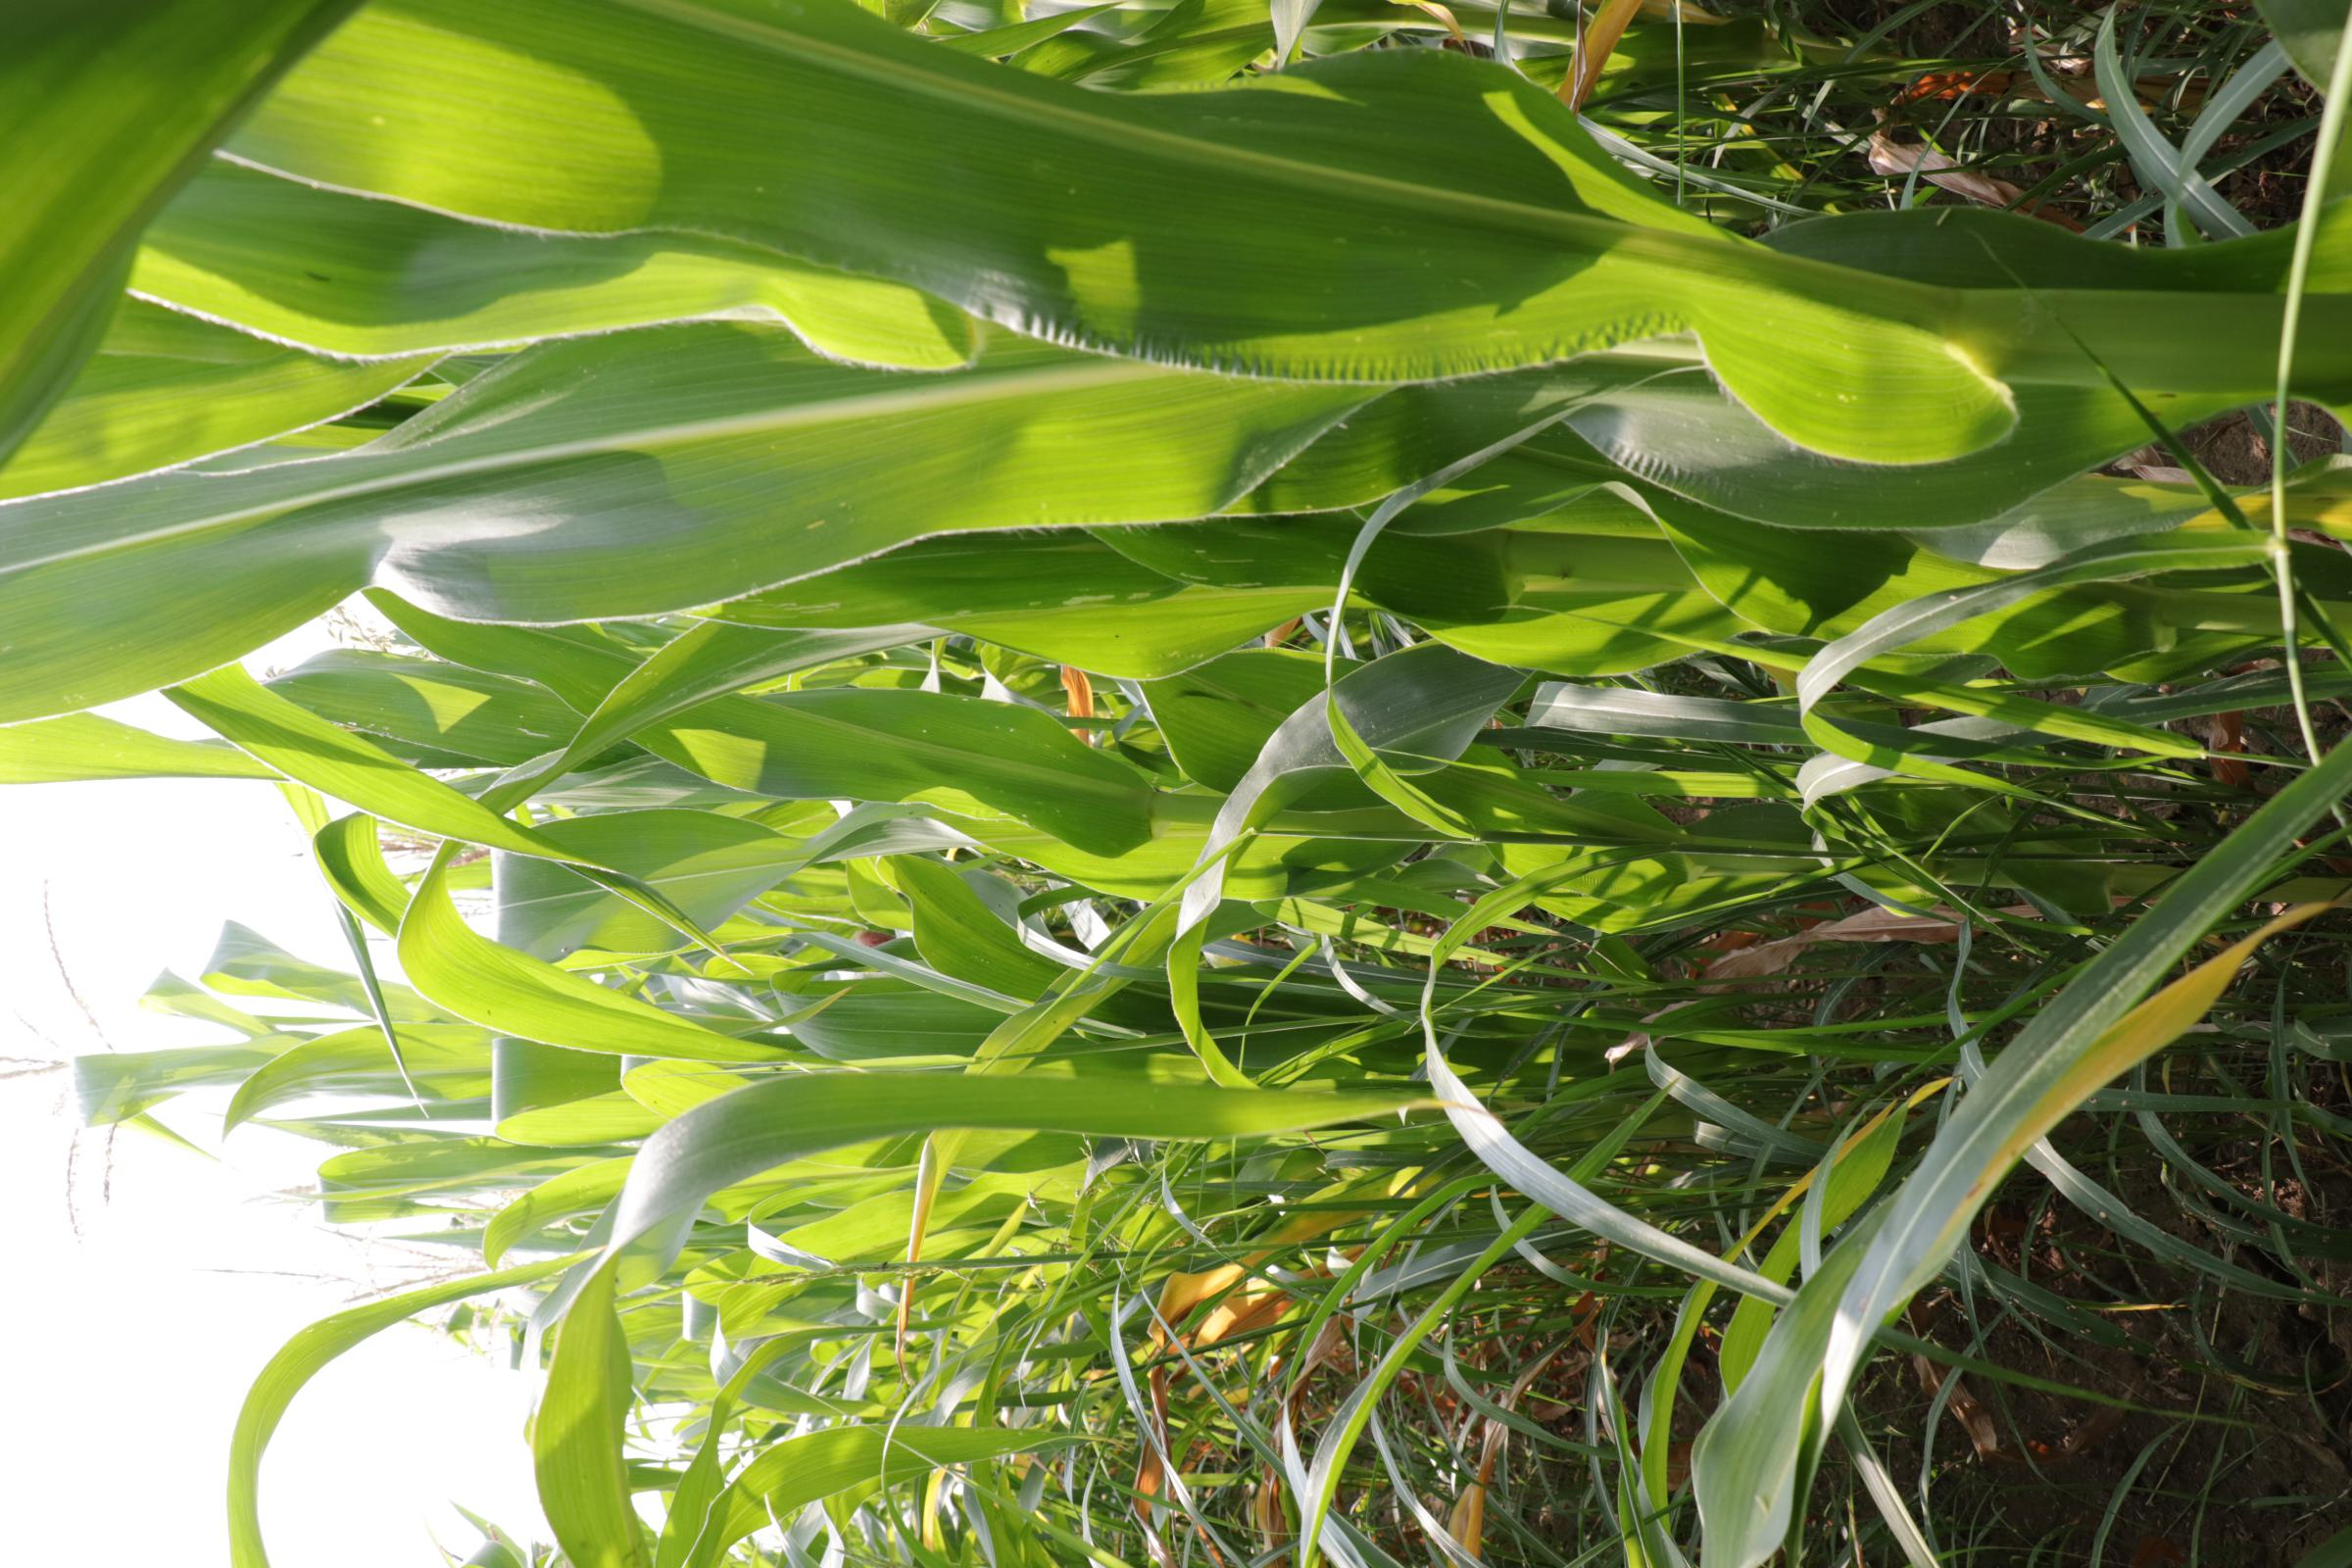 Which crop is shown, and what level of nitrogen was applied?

maize, full nitrogen fertilisation
